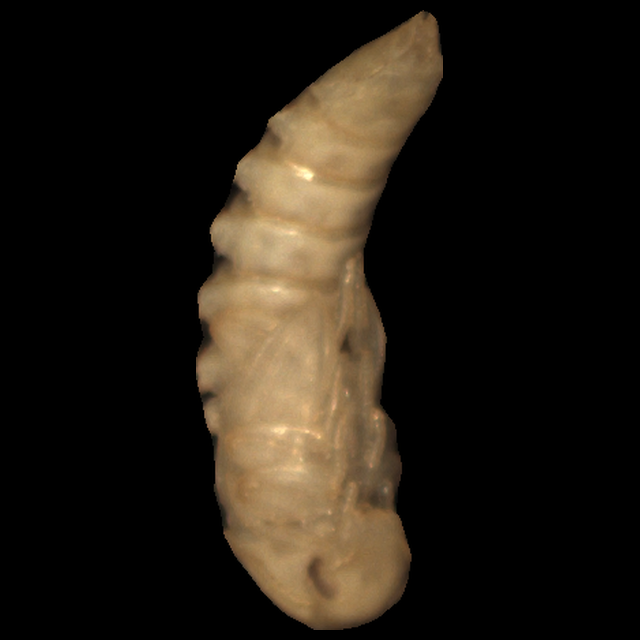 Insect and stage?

mealworm pupa
